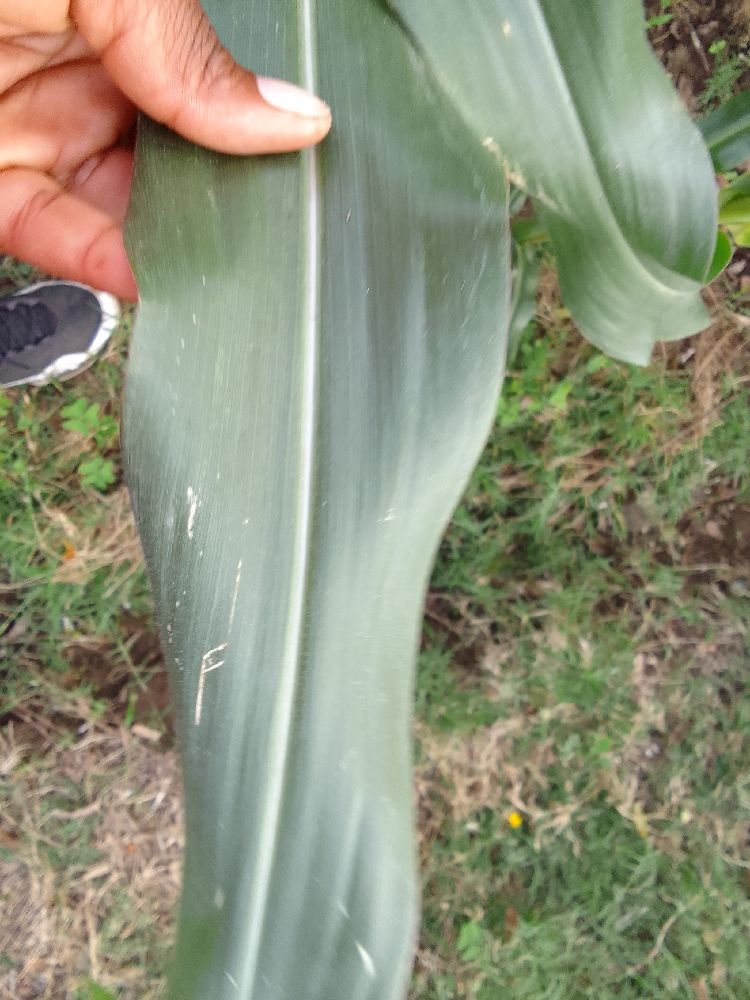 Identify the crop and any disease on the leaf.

maize, healthy
